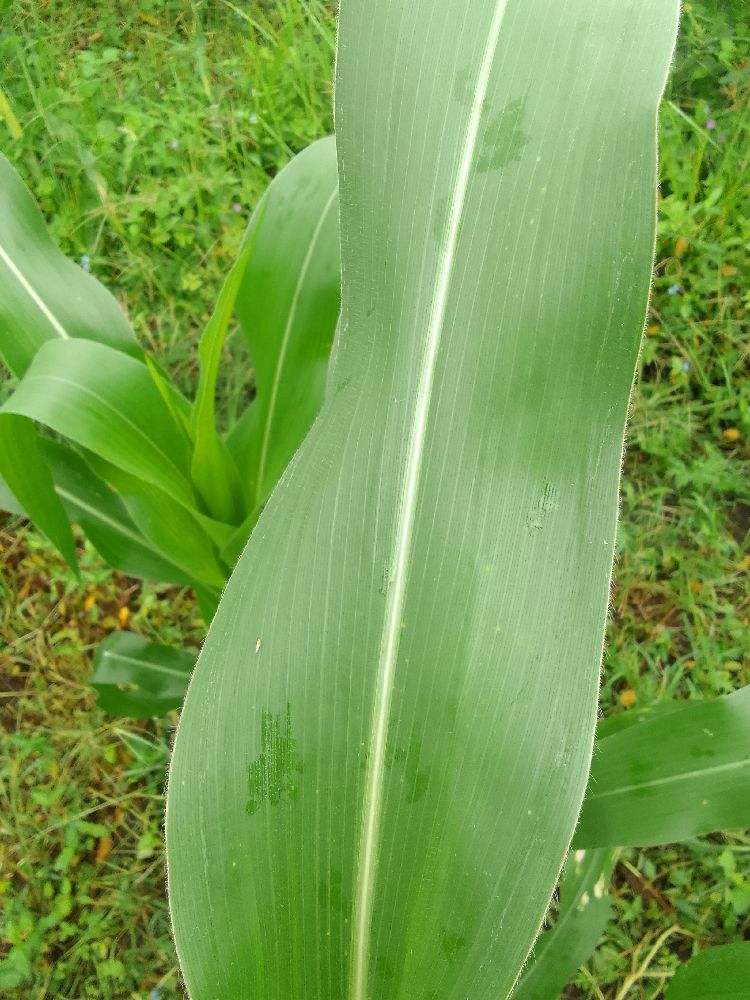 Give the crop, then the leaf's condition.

maize, healthy
